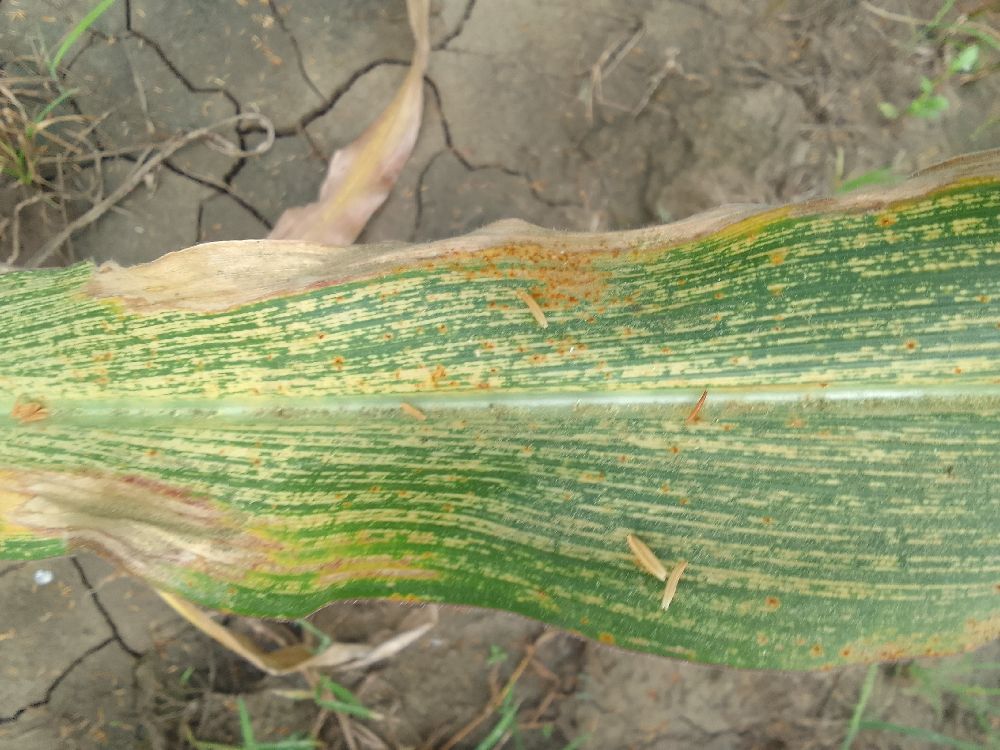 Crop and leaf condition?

maize, maize streak virus
